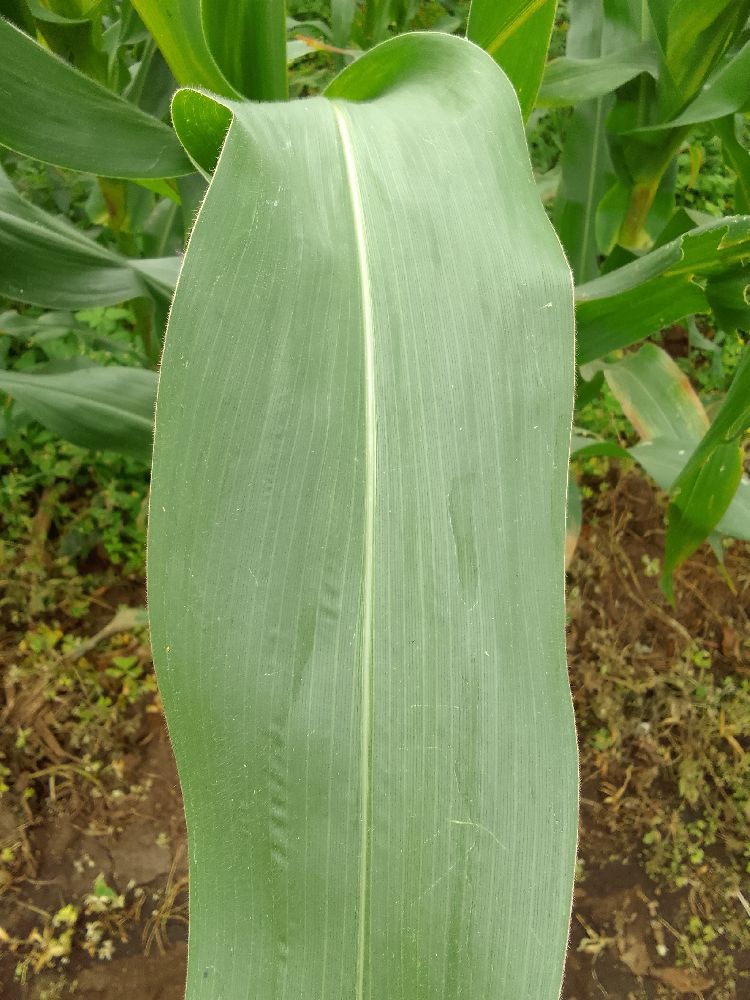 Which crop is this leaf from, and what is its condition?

maize, healthy
